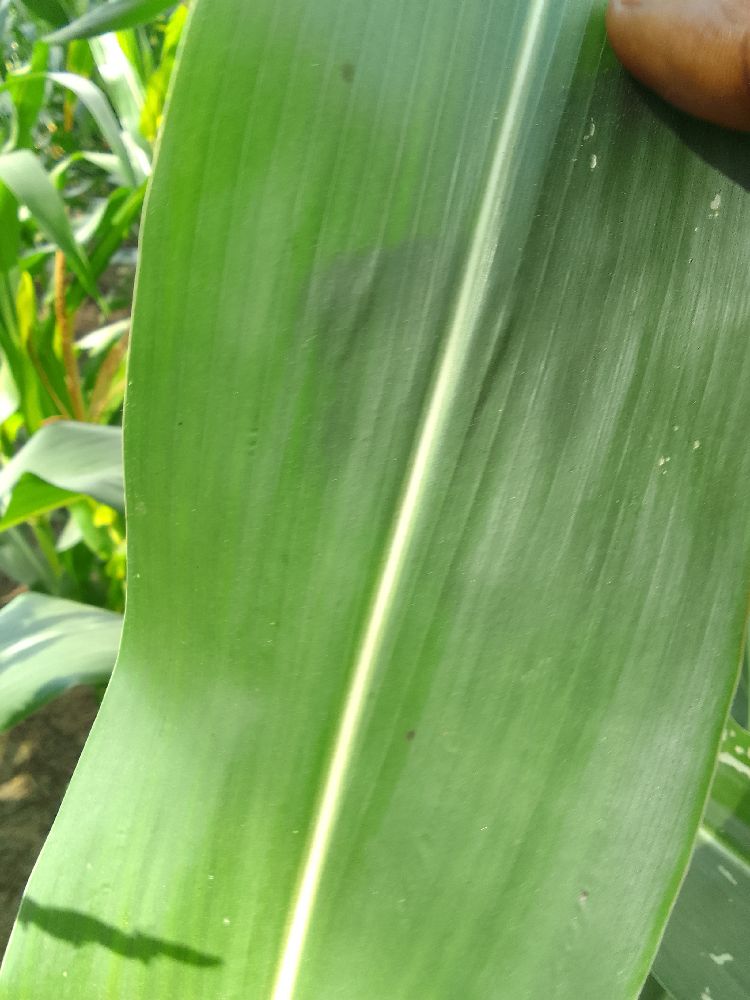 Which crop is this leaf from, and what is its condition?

maize, healthy
